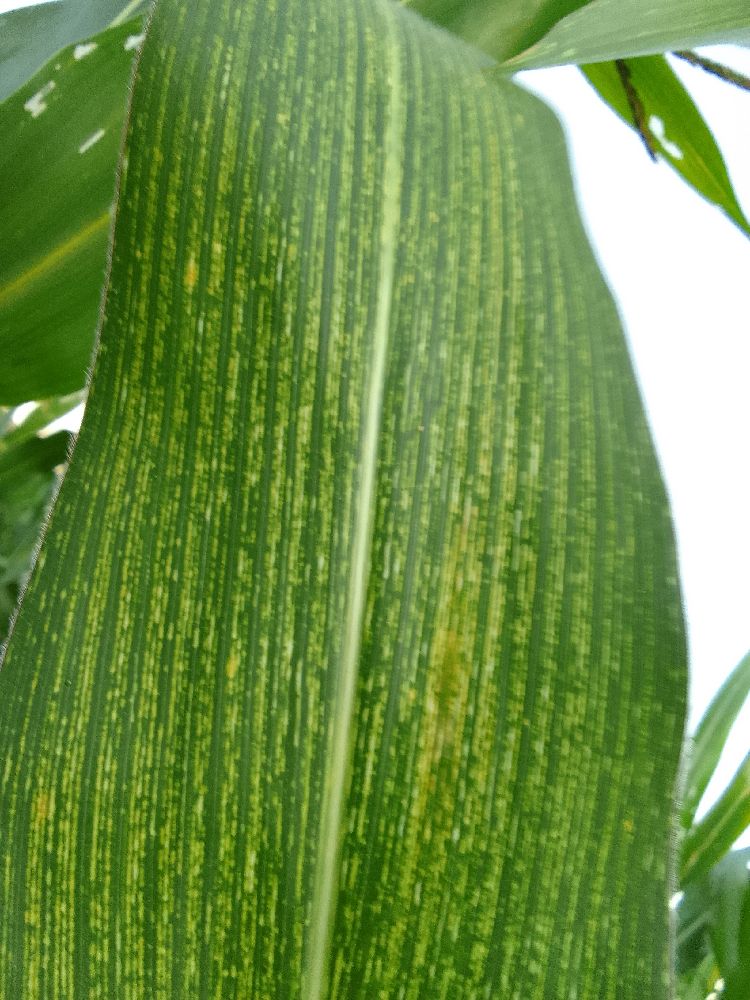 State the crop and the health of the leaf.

maize, maize streak virus
